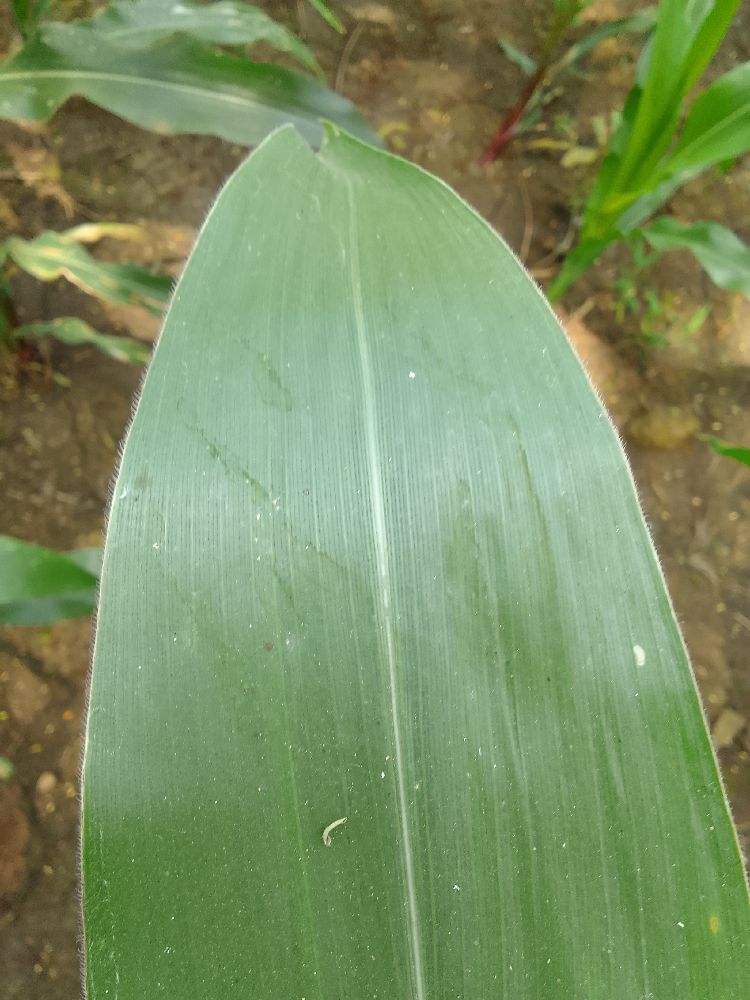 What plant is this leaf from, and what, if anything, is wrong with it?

maize, healthy
